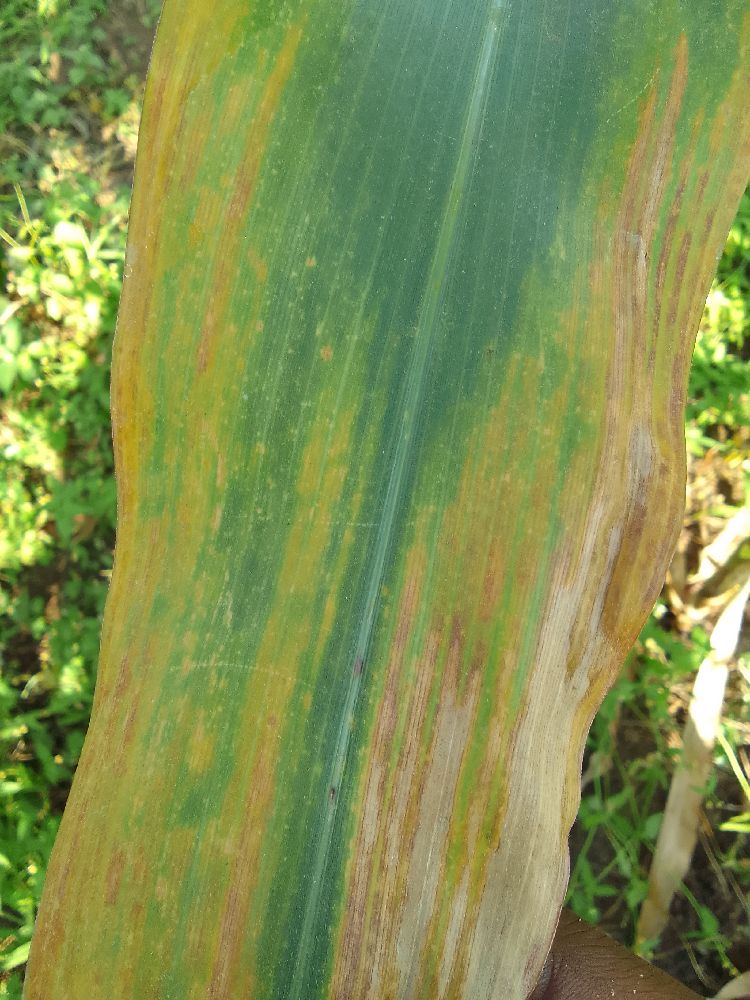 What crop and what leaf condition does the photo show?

maize, maize lethal necrosis
